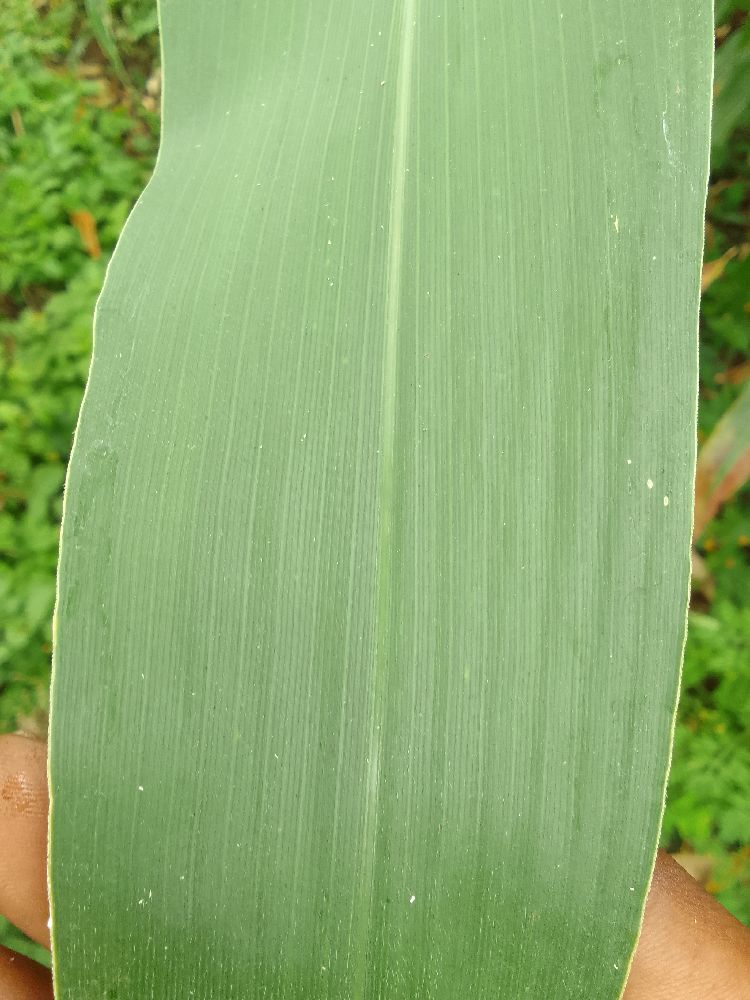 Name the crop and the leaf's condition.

maize, healthy
